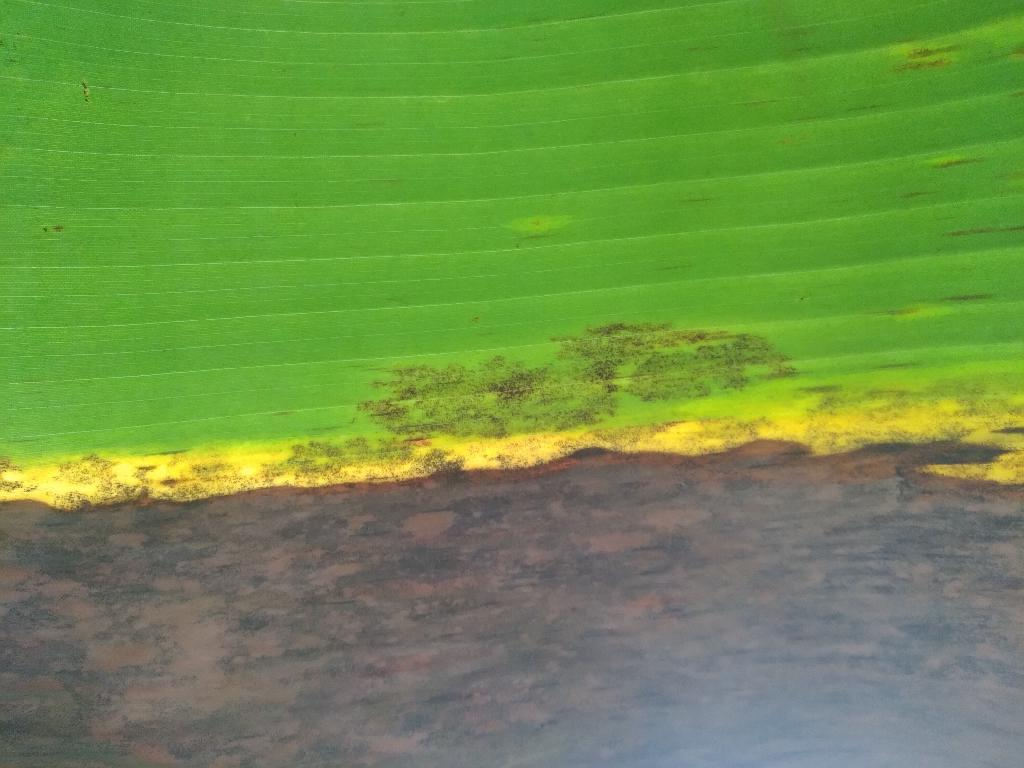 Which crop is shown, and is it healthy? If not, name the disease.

banana, black sigatoka
